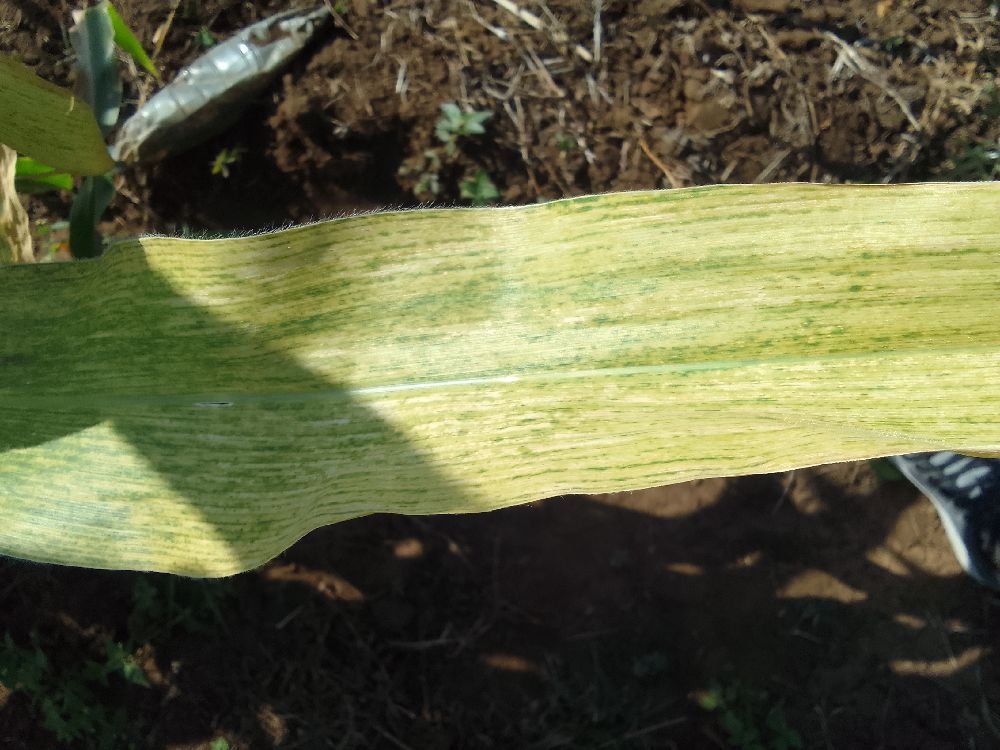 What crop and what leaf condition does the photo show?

maize, maize lethal necrosis
